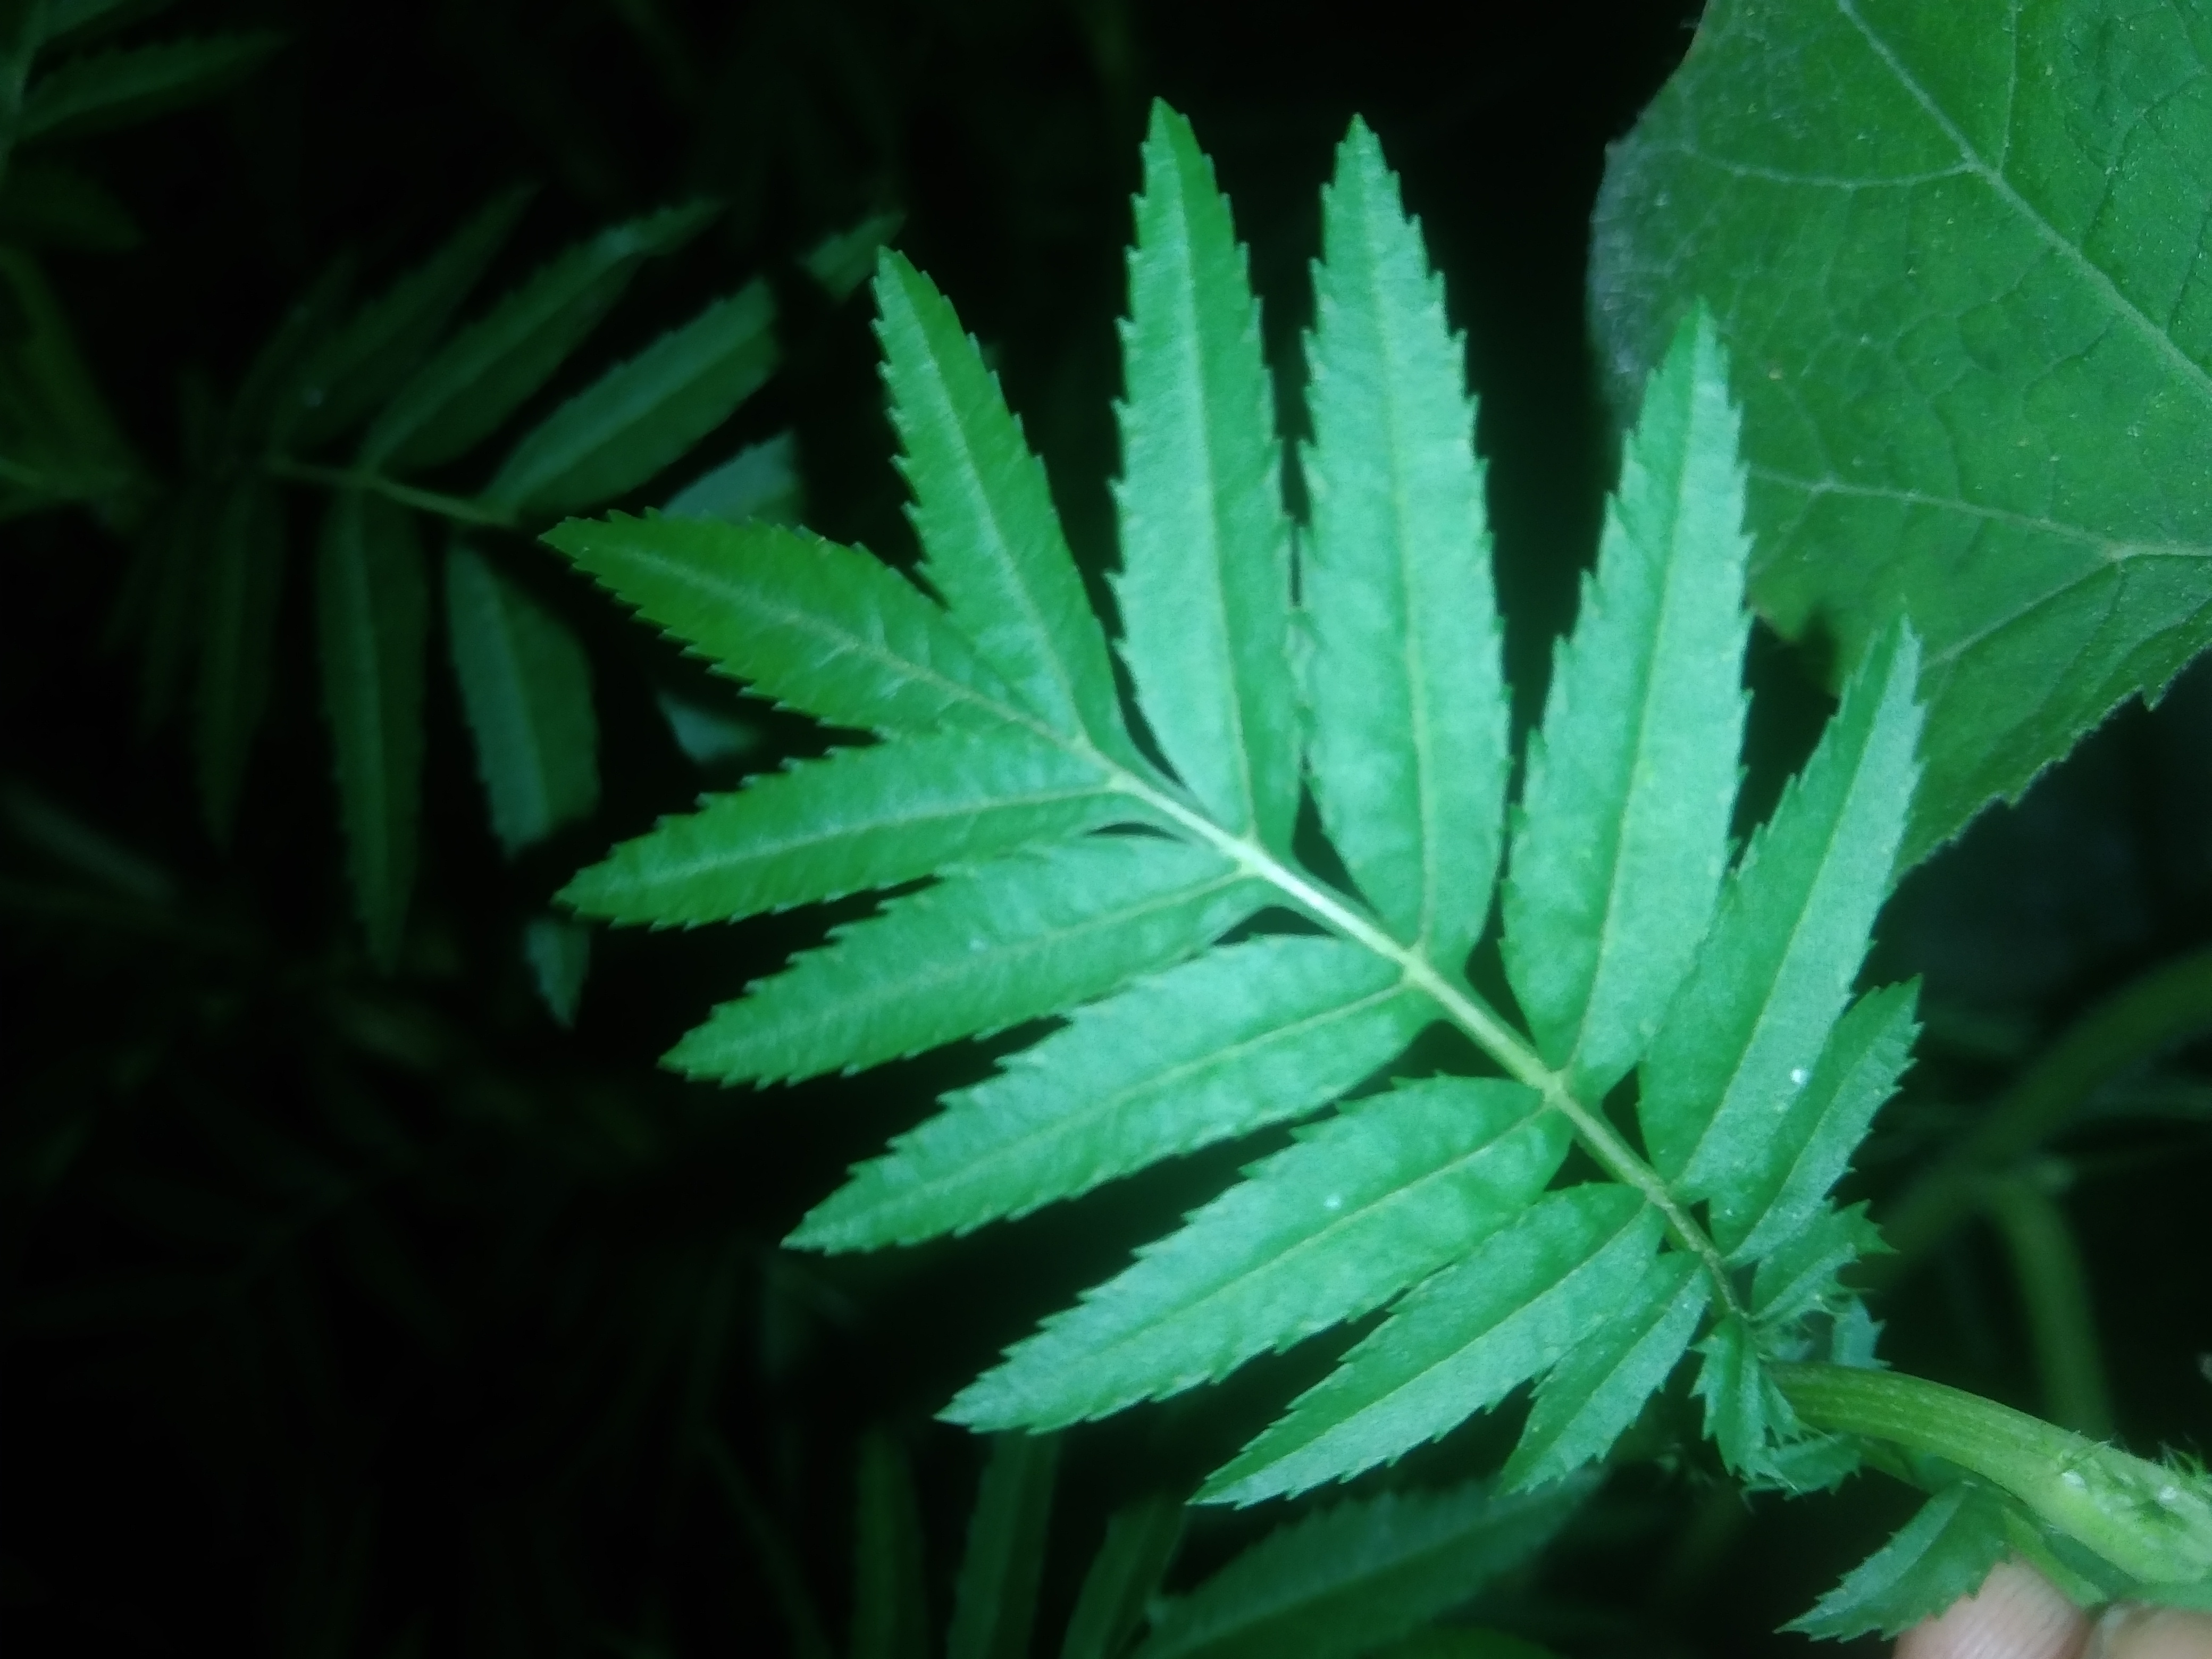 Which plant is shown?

marigold
